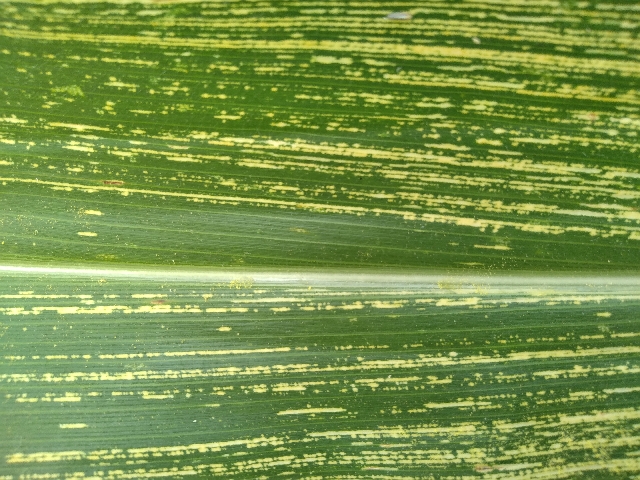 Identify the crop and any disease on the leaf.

maize, maize streak virus
